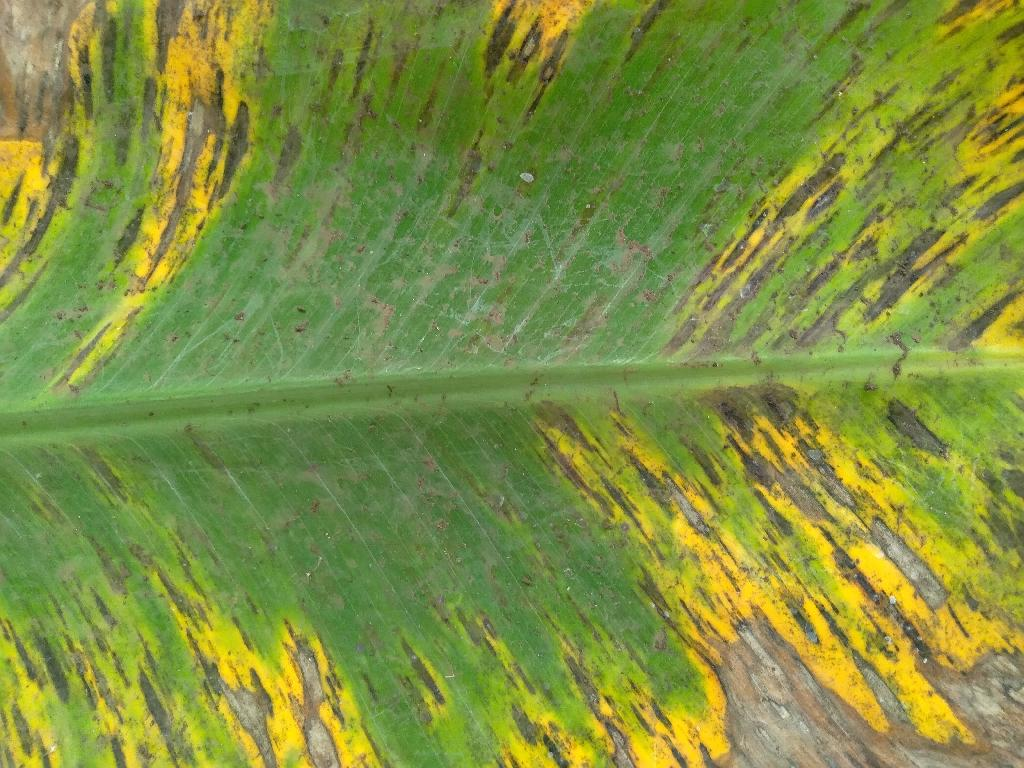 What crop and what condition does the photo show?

banana, black sigatoka
